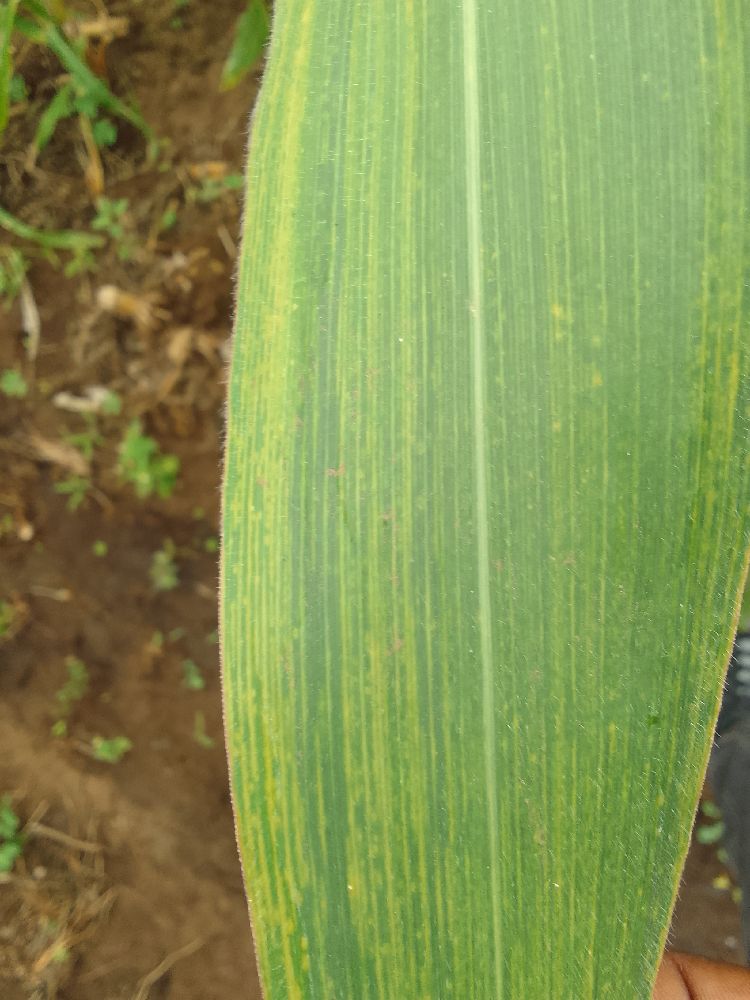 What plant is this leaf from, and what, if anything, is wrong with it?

maize, maize lethal necrosis
